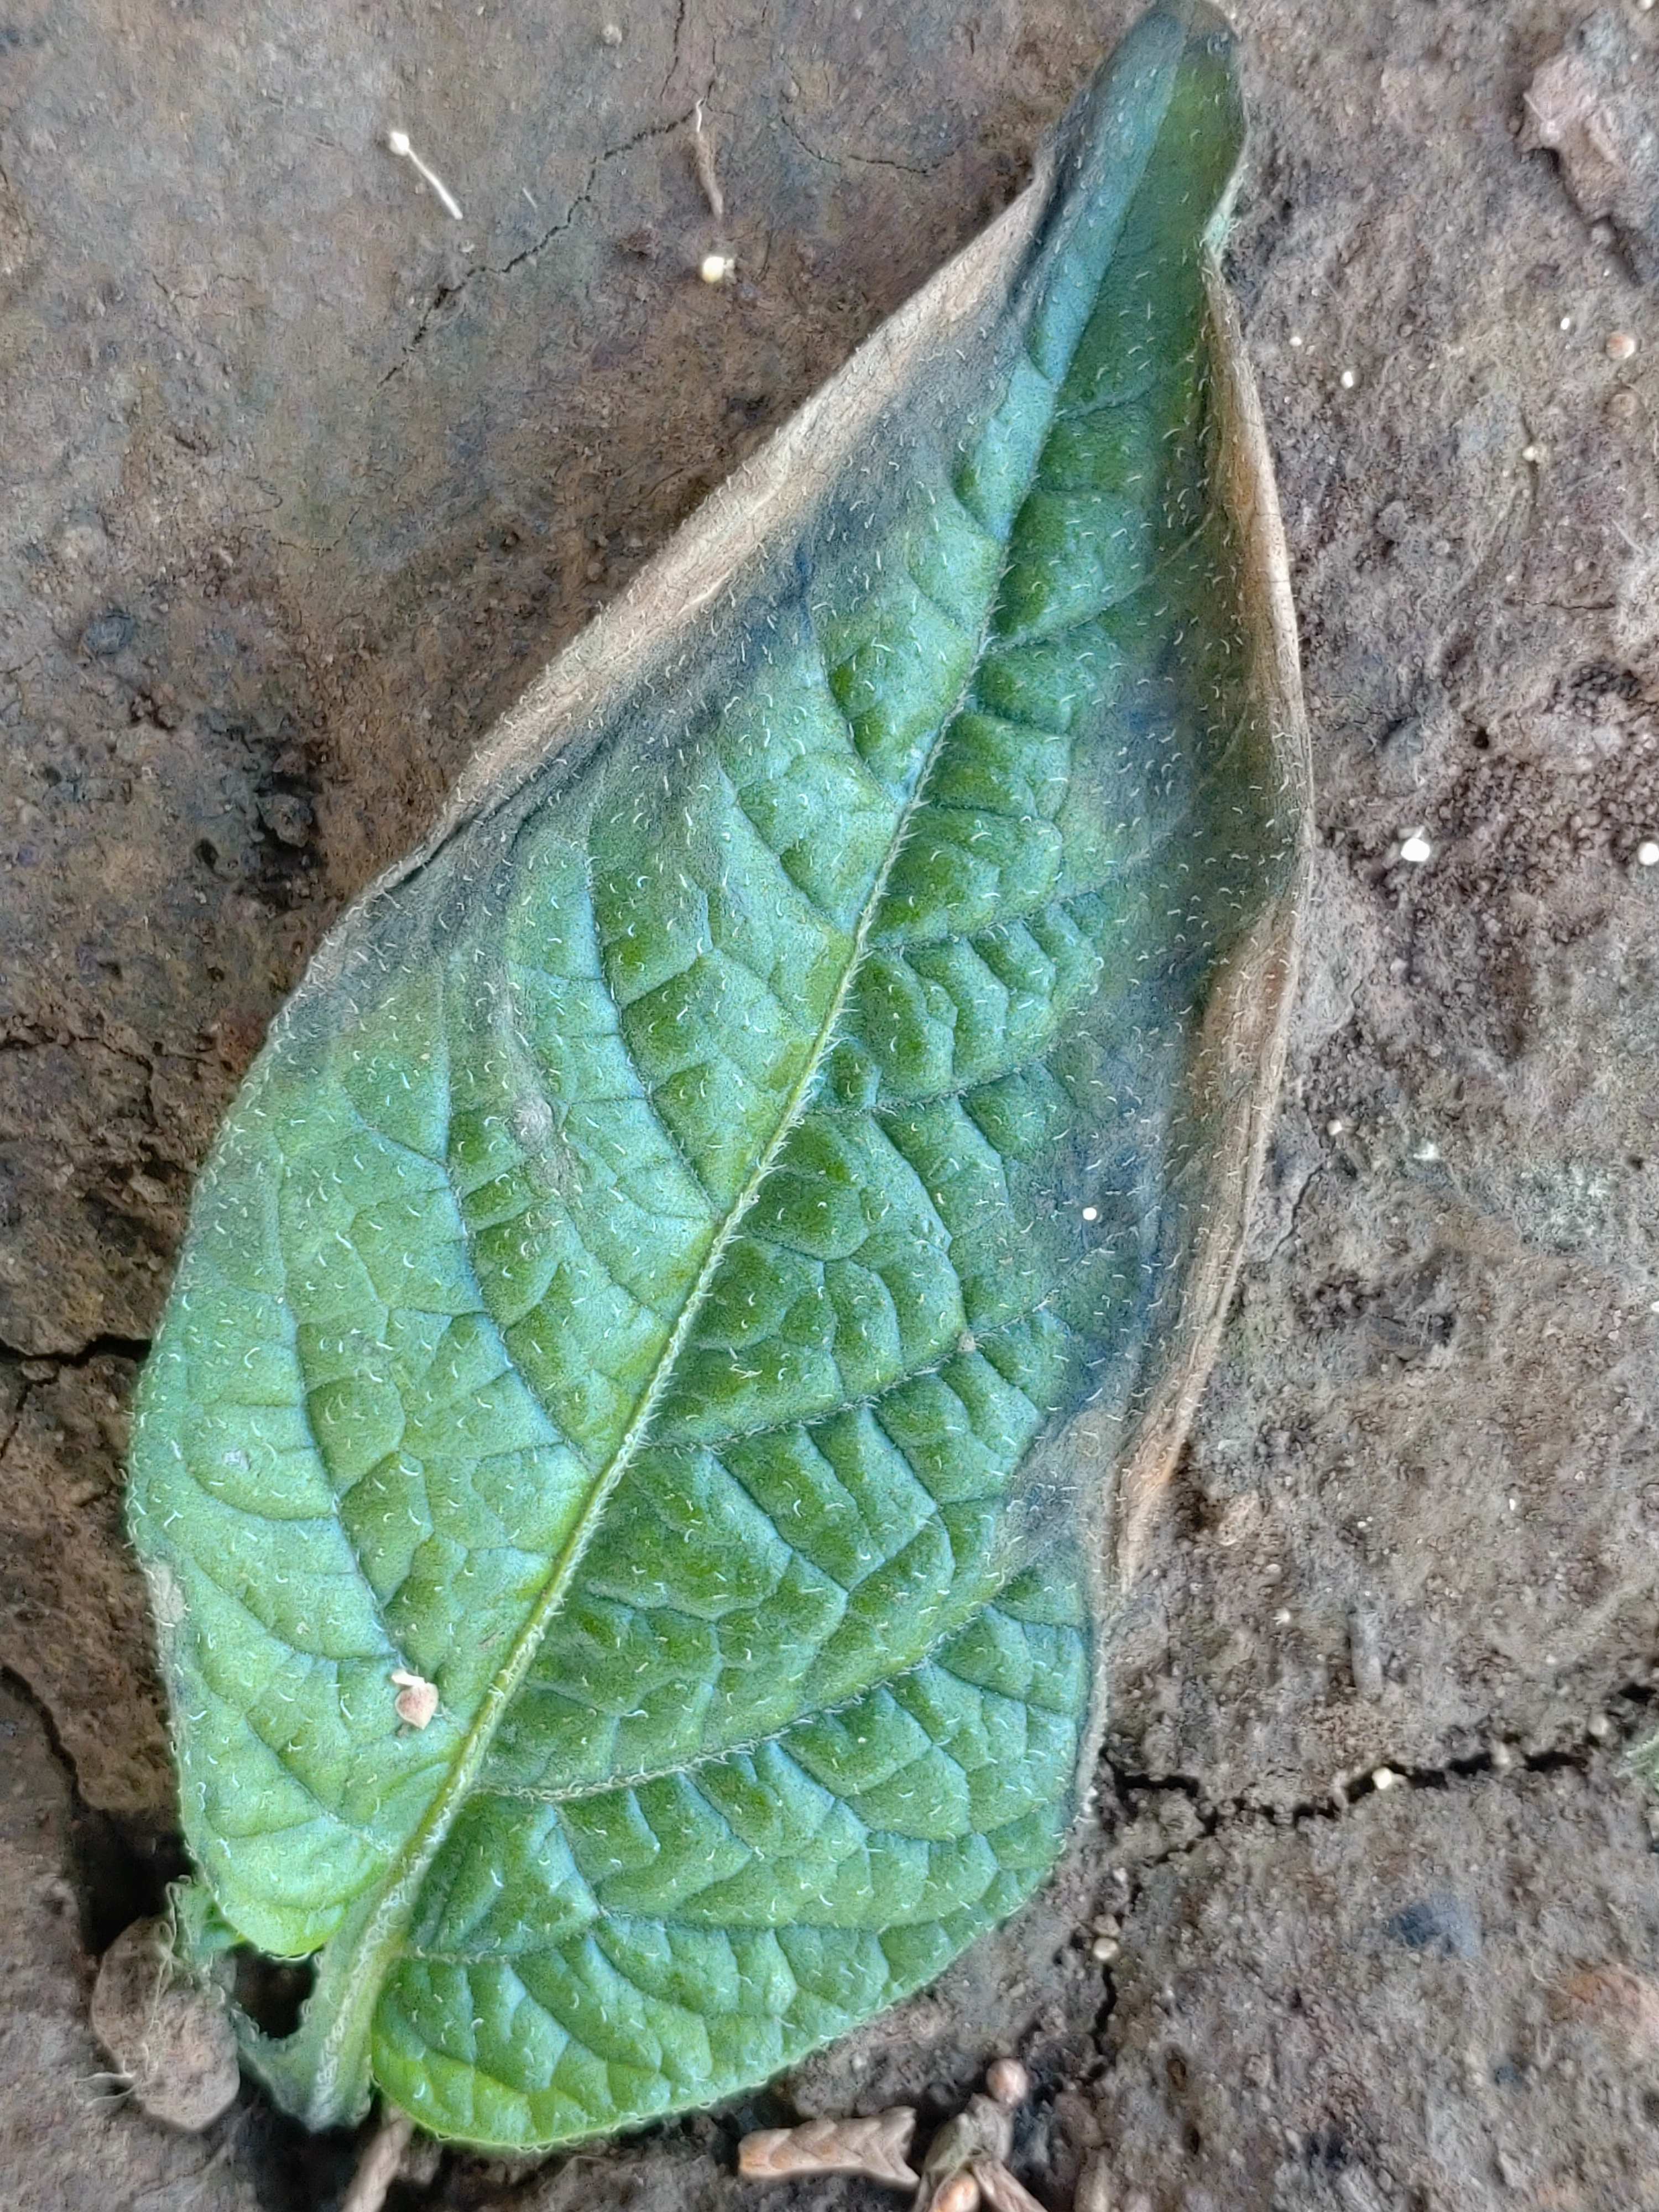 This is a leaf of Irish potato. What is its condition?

early blight
